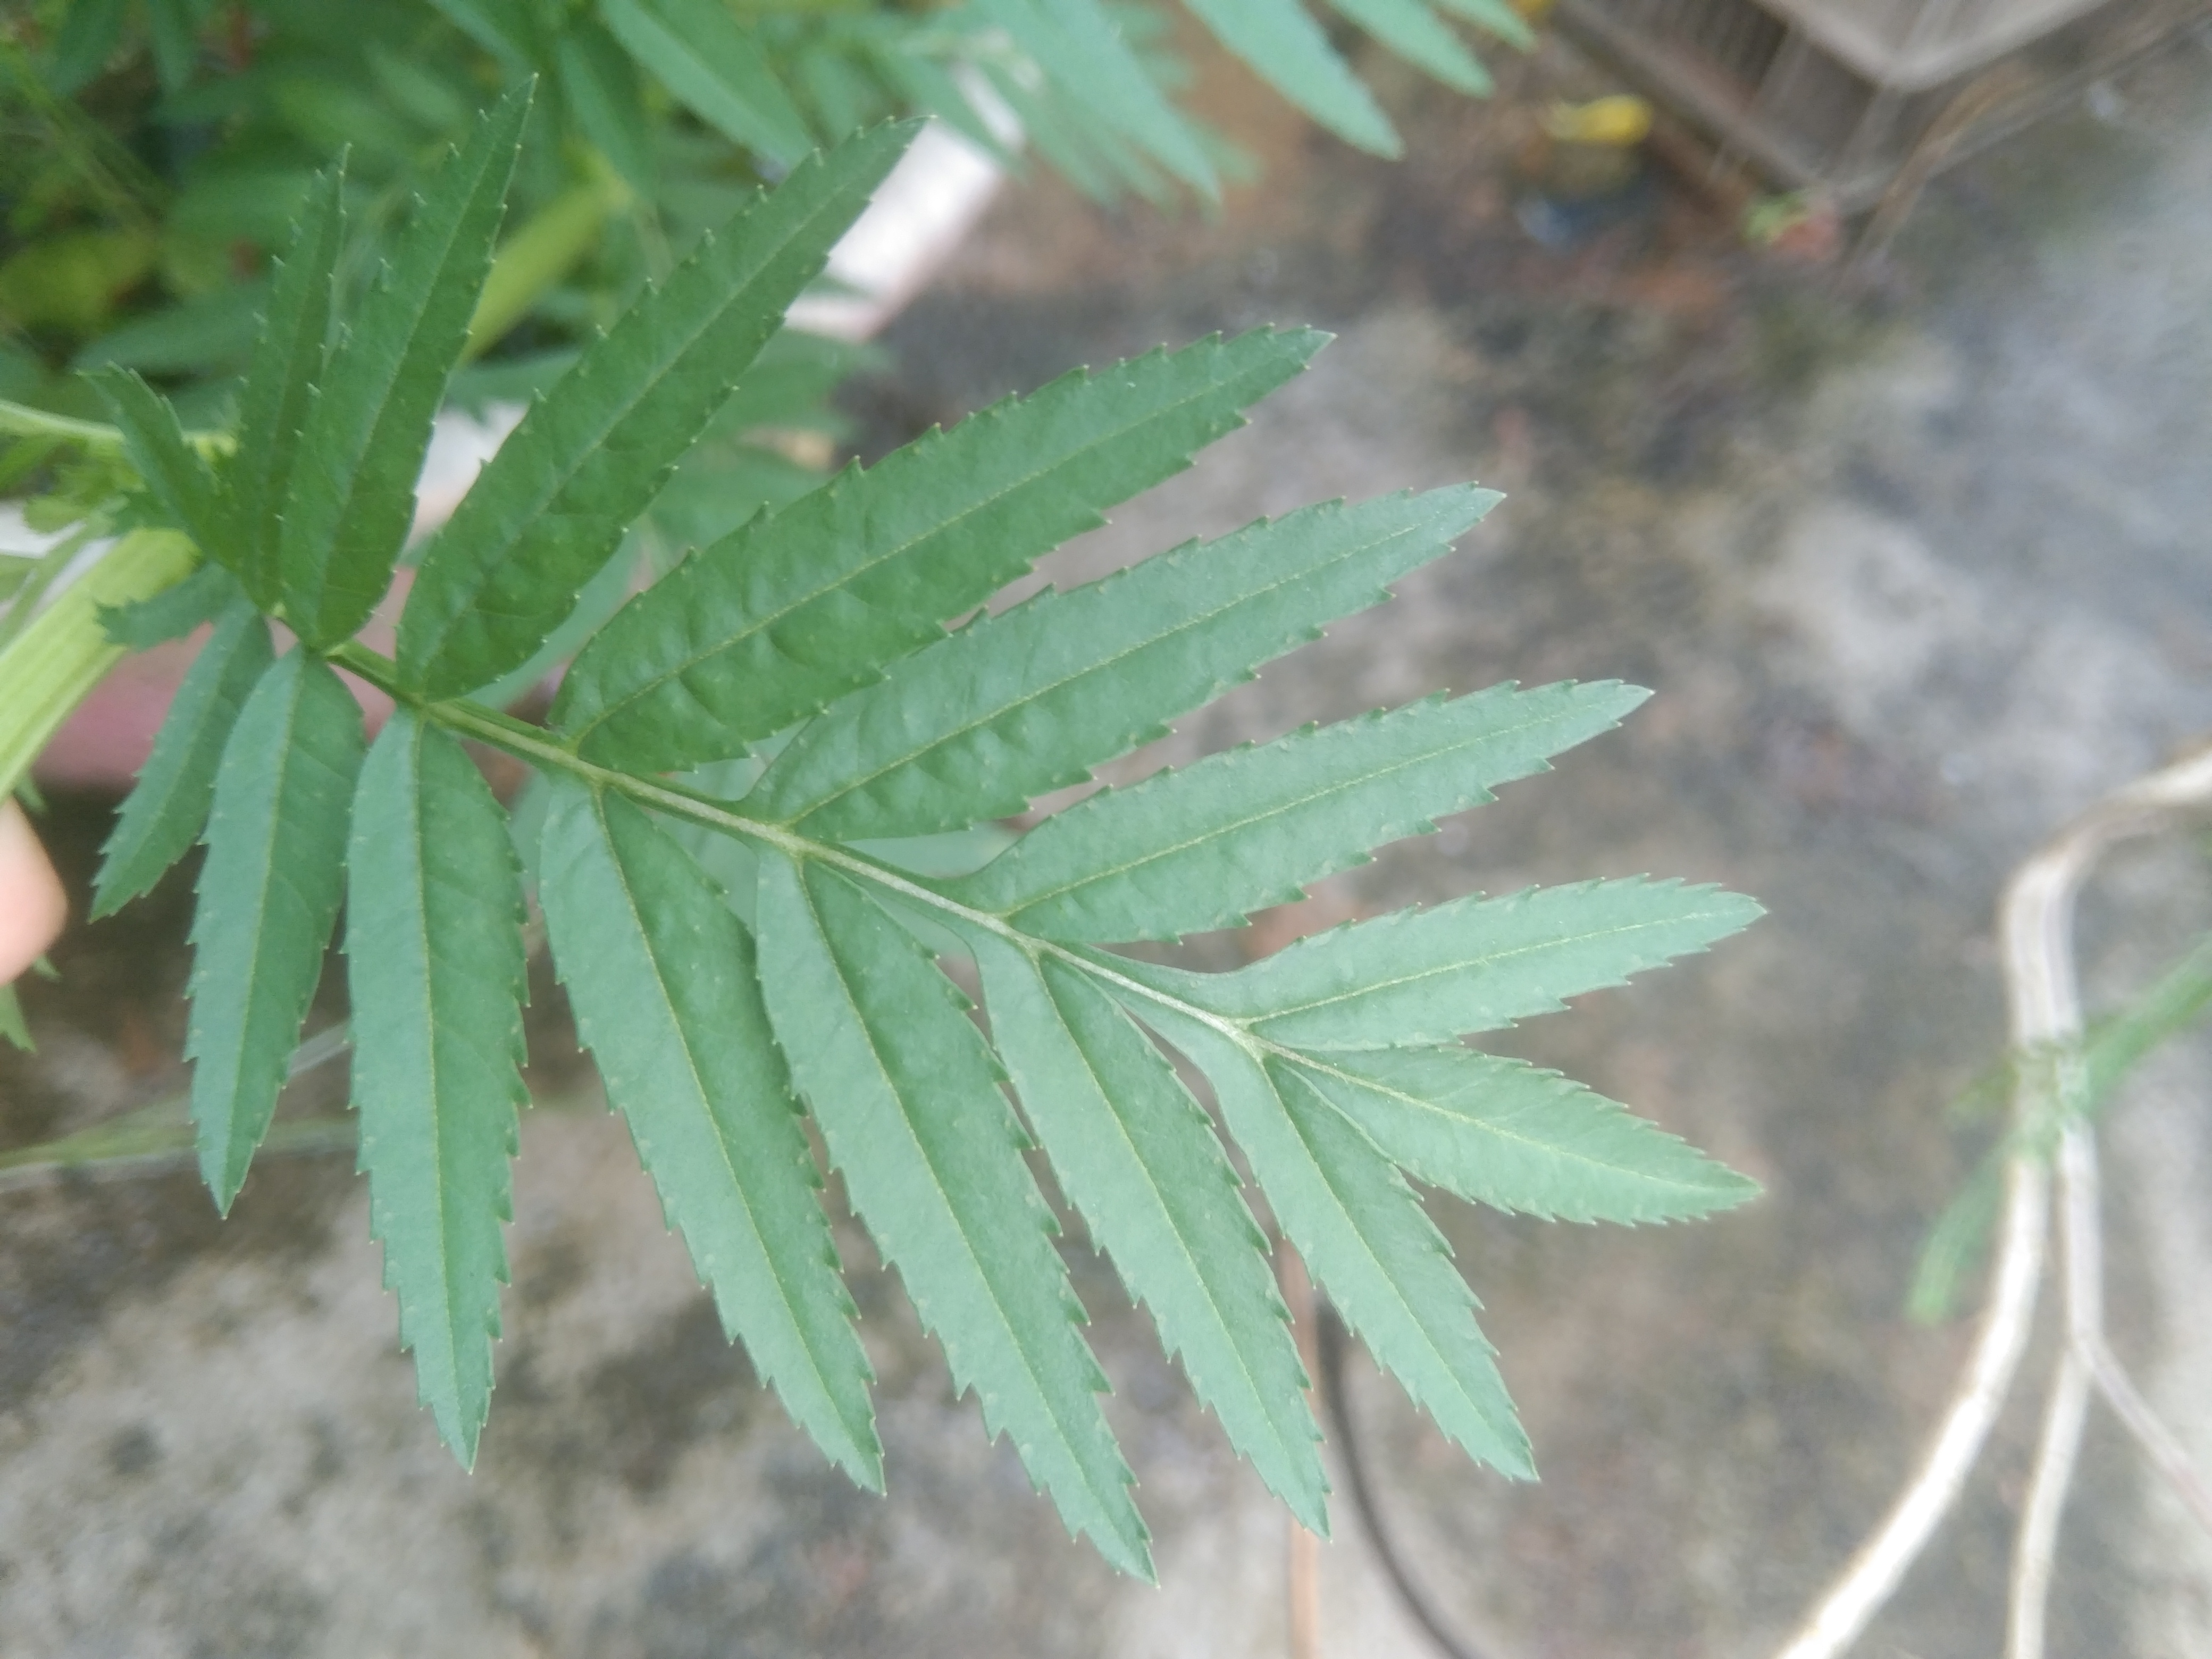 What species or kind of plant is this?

marigold
